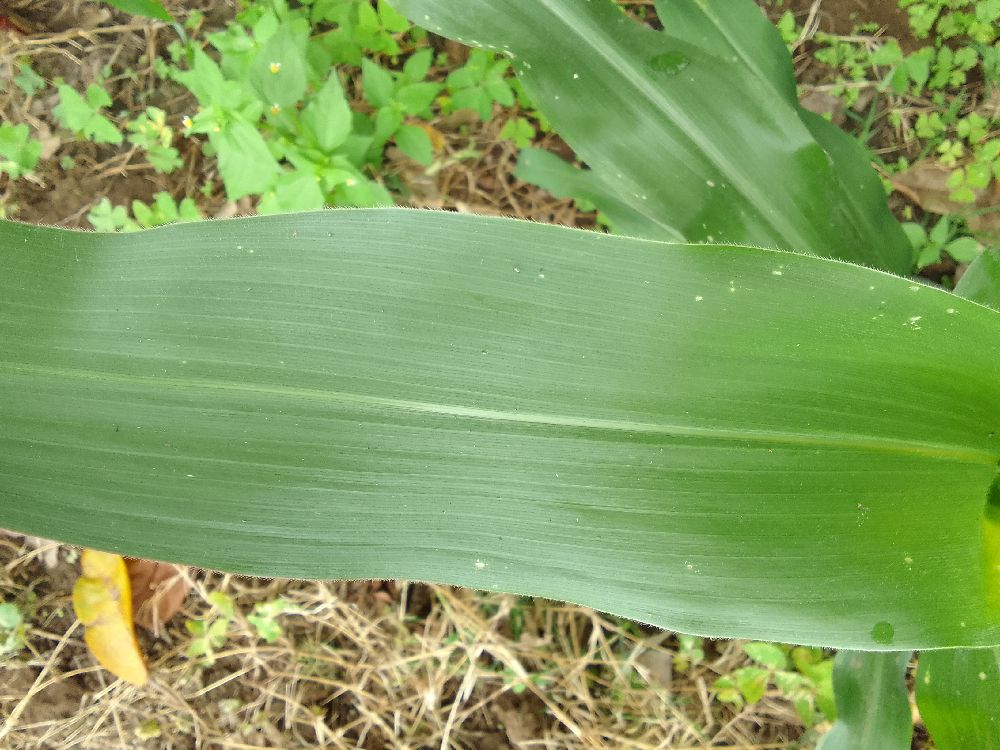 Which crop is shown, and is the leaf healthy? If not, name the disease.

maize, healthy
